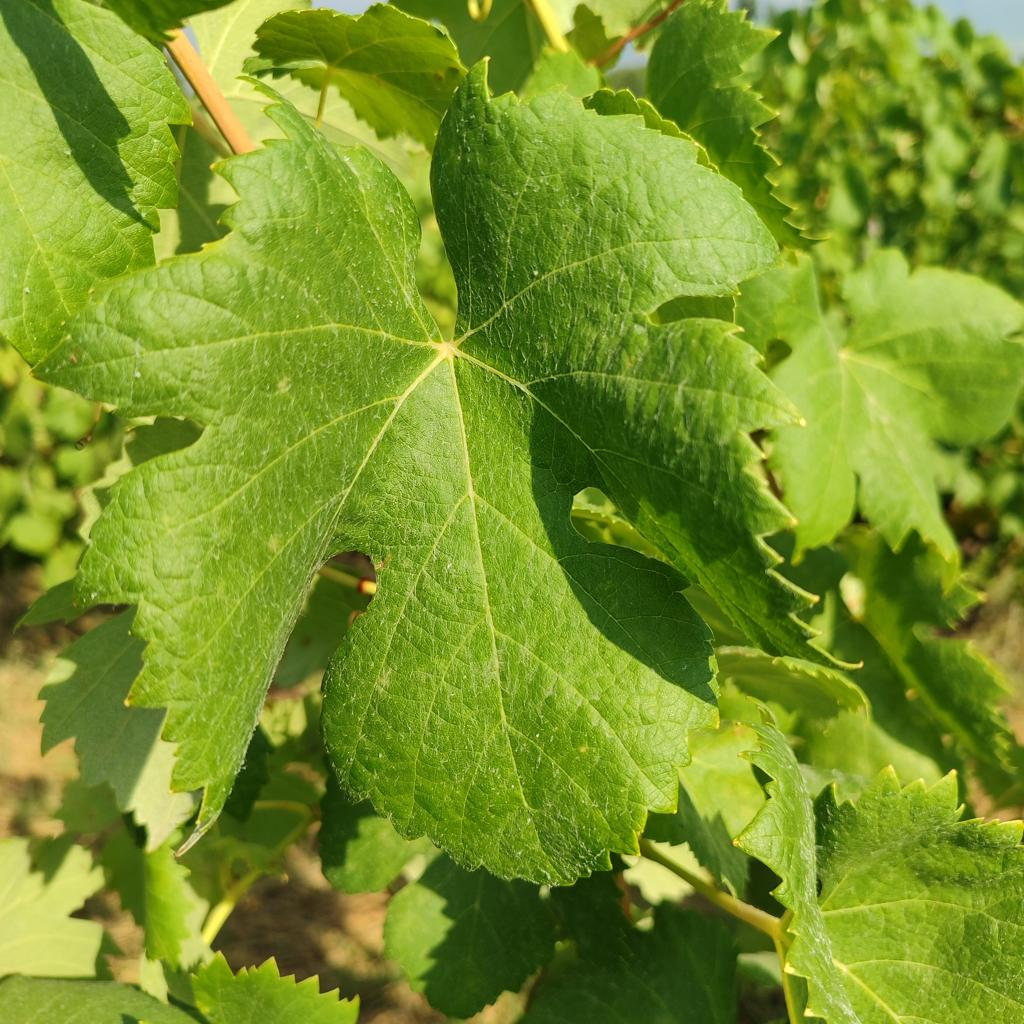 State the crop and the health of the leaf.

grapevine, healthy
